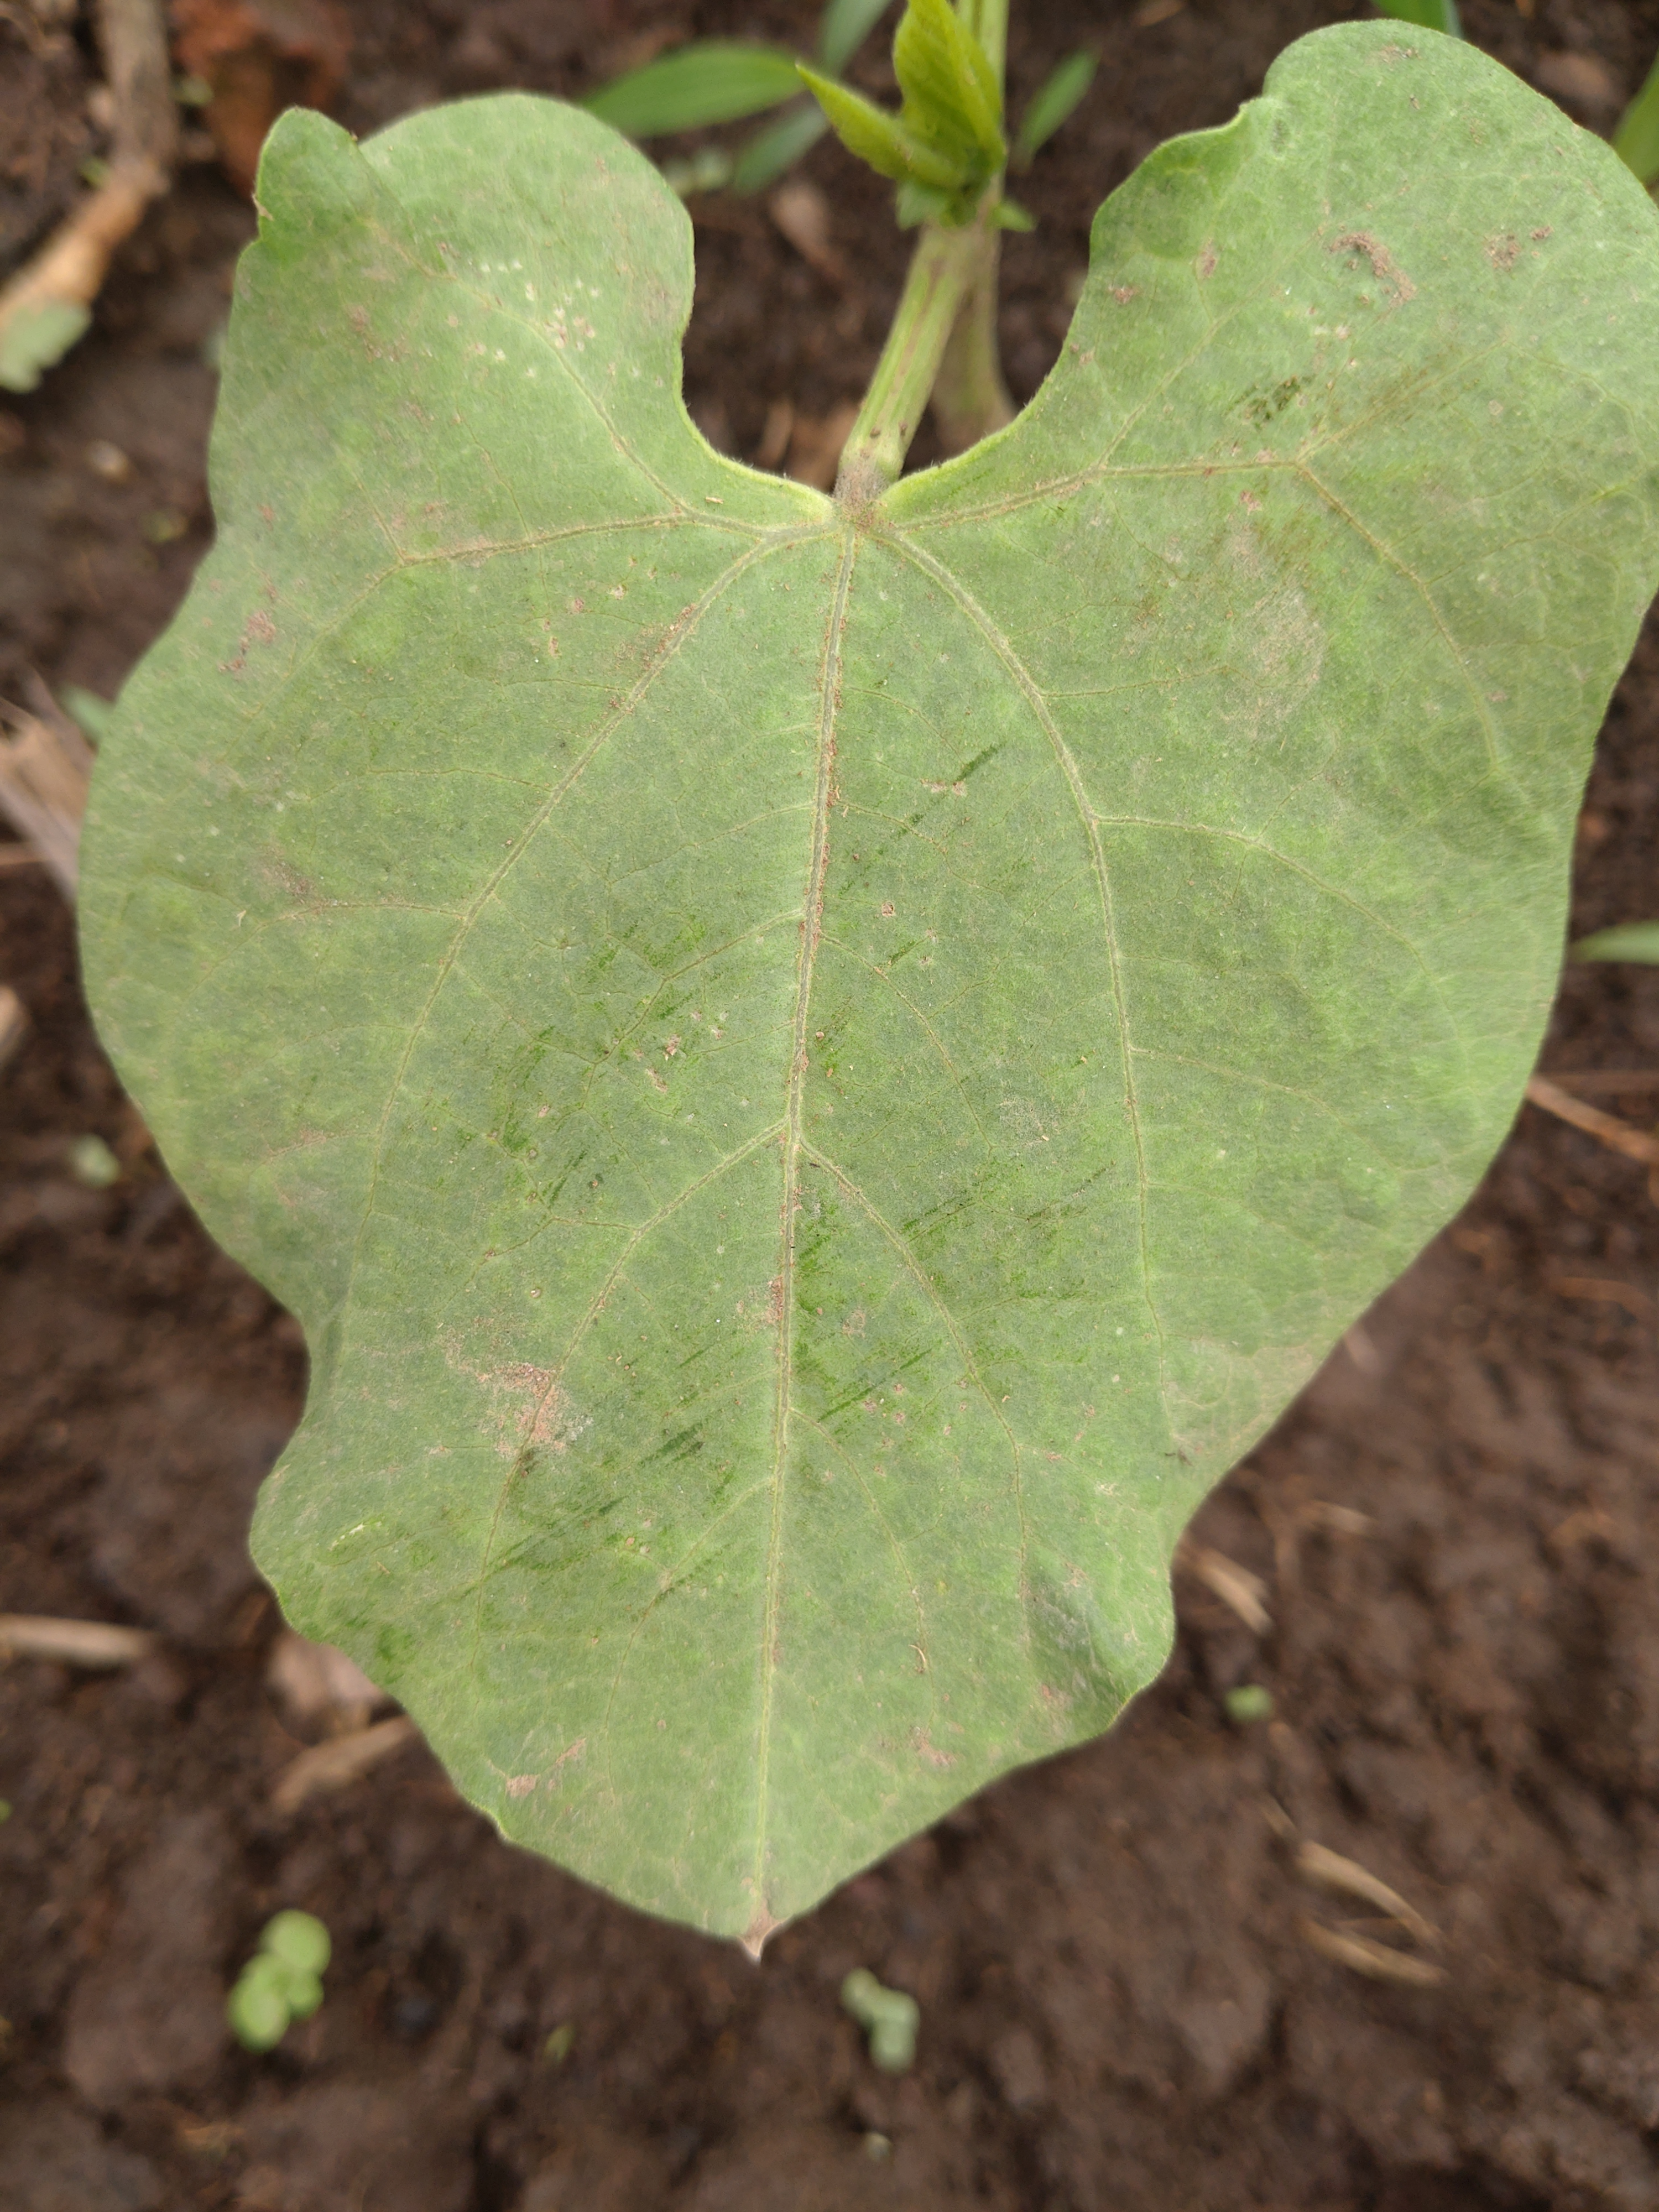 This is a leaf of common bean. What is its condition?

healthy
